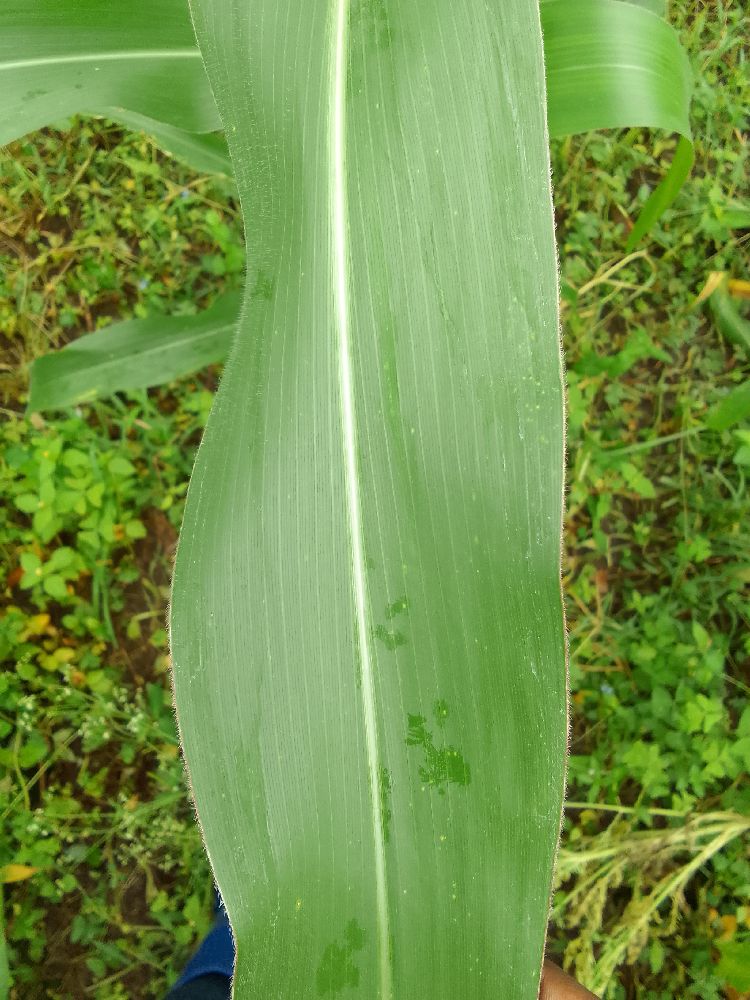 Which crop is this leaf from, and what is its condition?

maize, healthy
